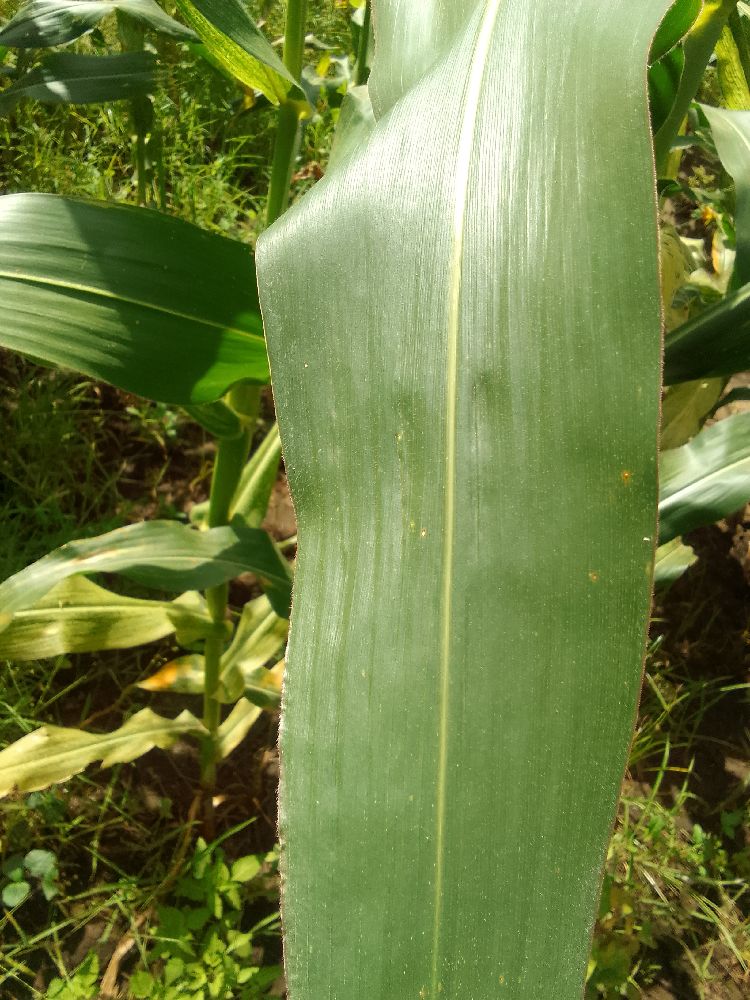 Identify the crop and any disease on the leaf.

maize, healthy
